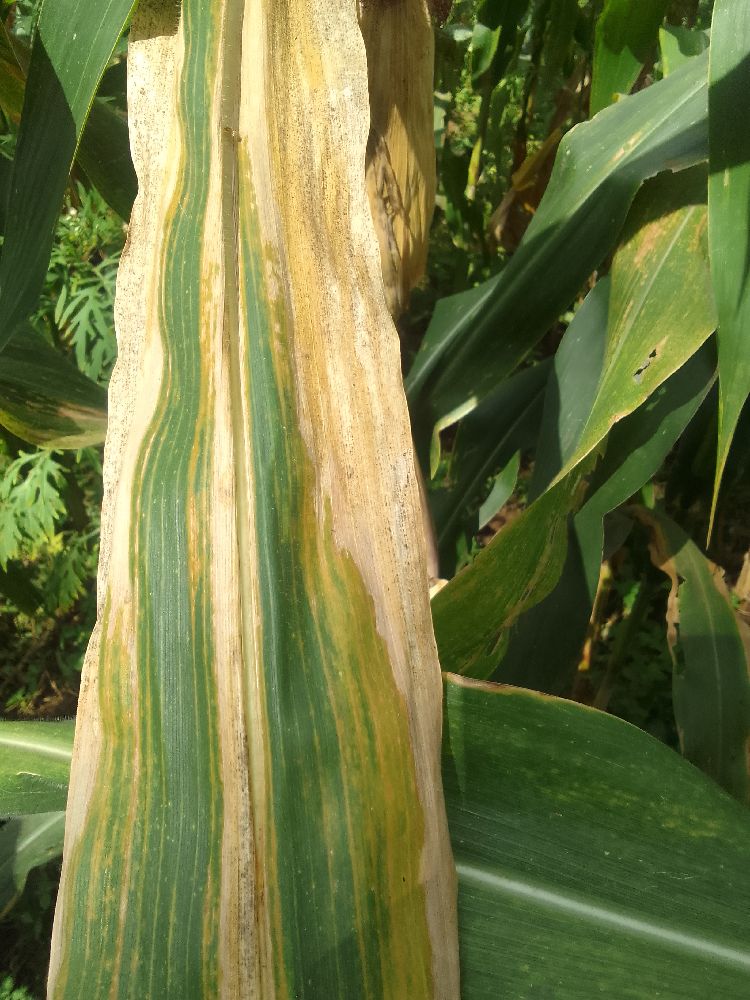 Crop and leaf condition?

maize, maize lethal necrosis
